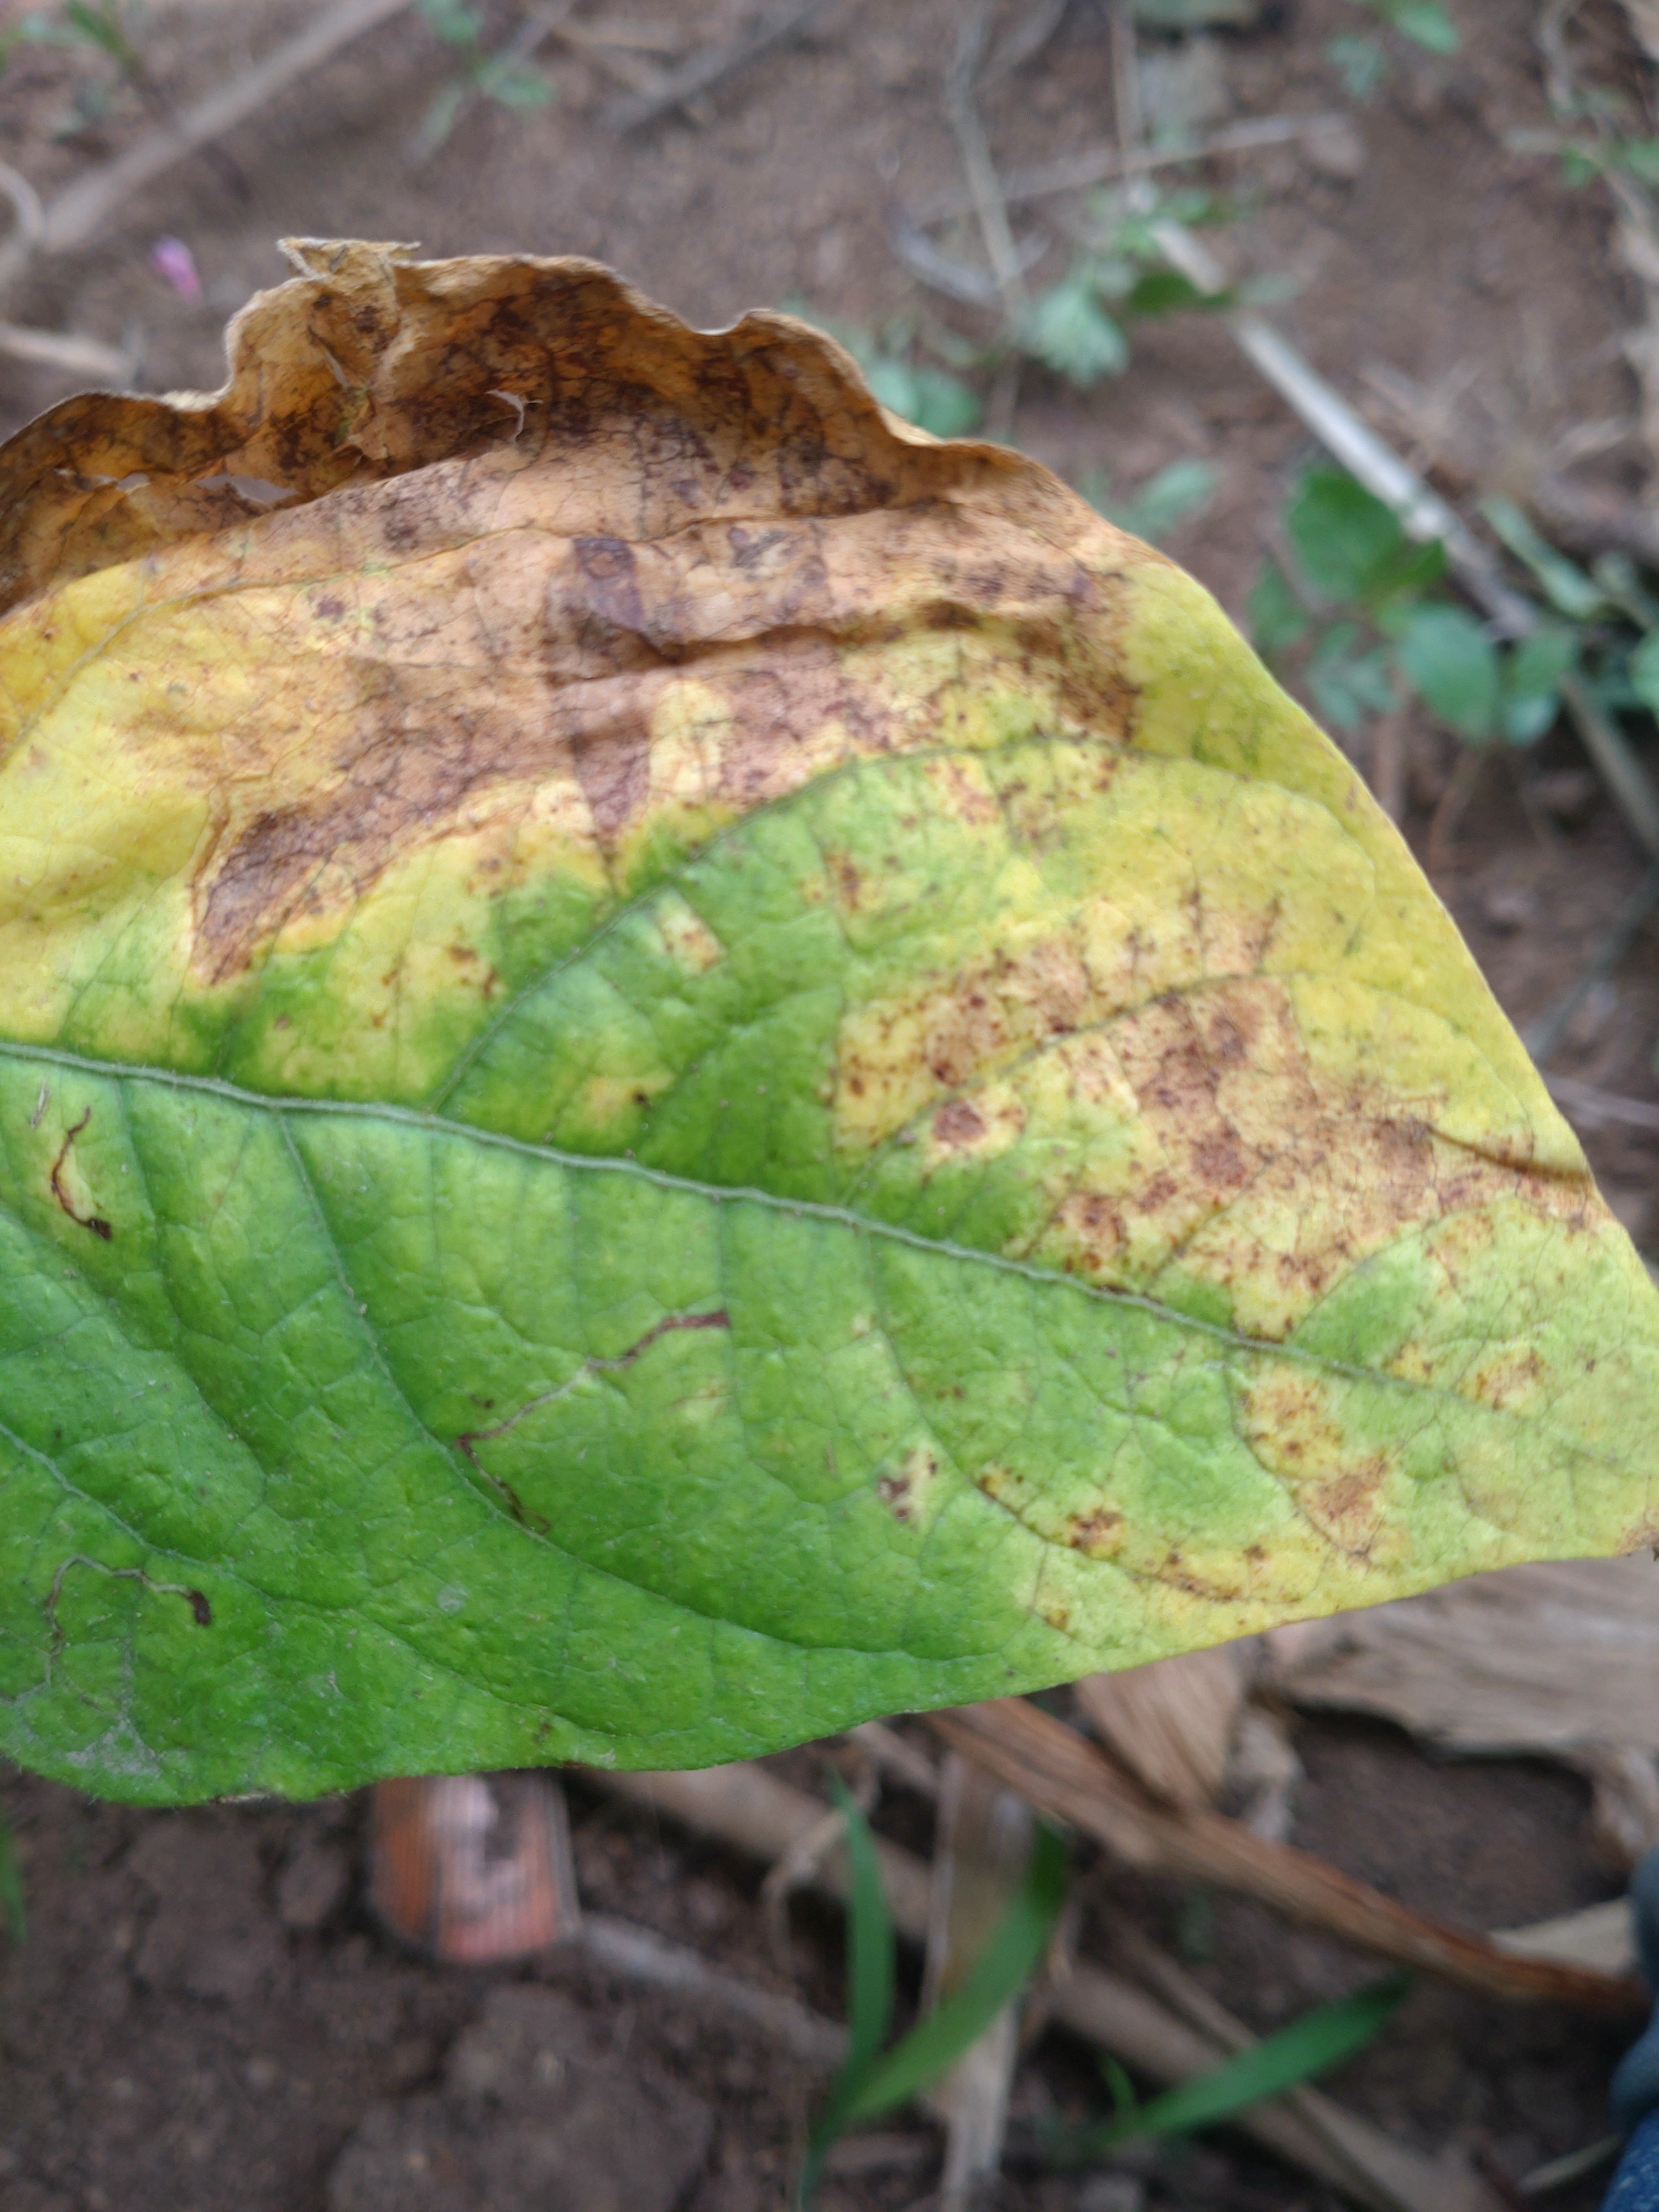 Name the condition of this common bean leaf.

rust
